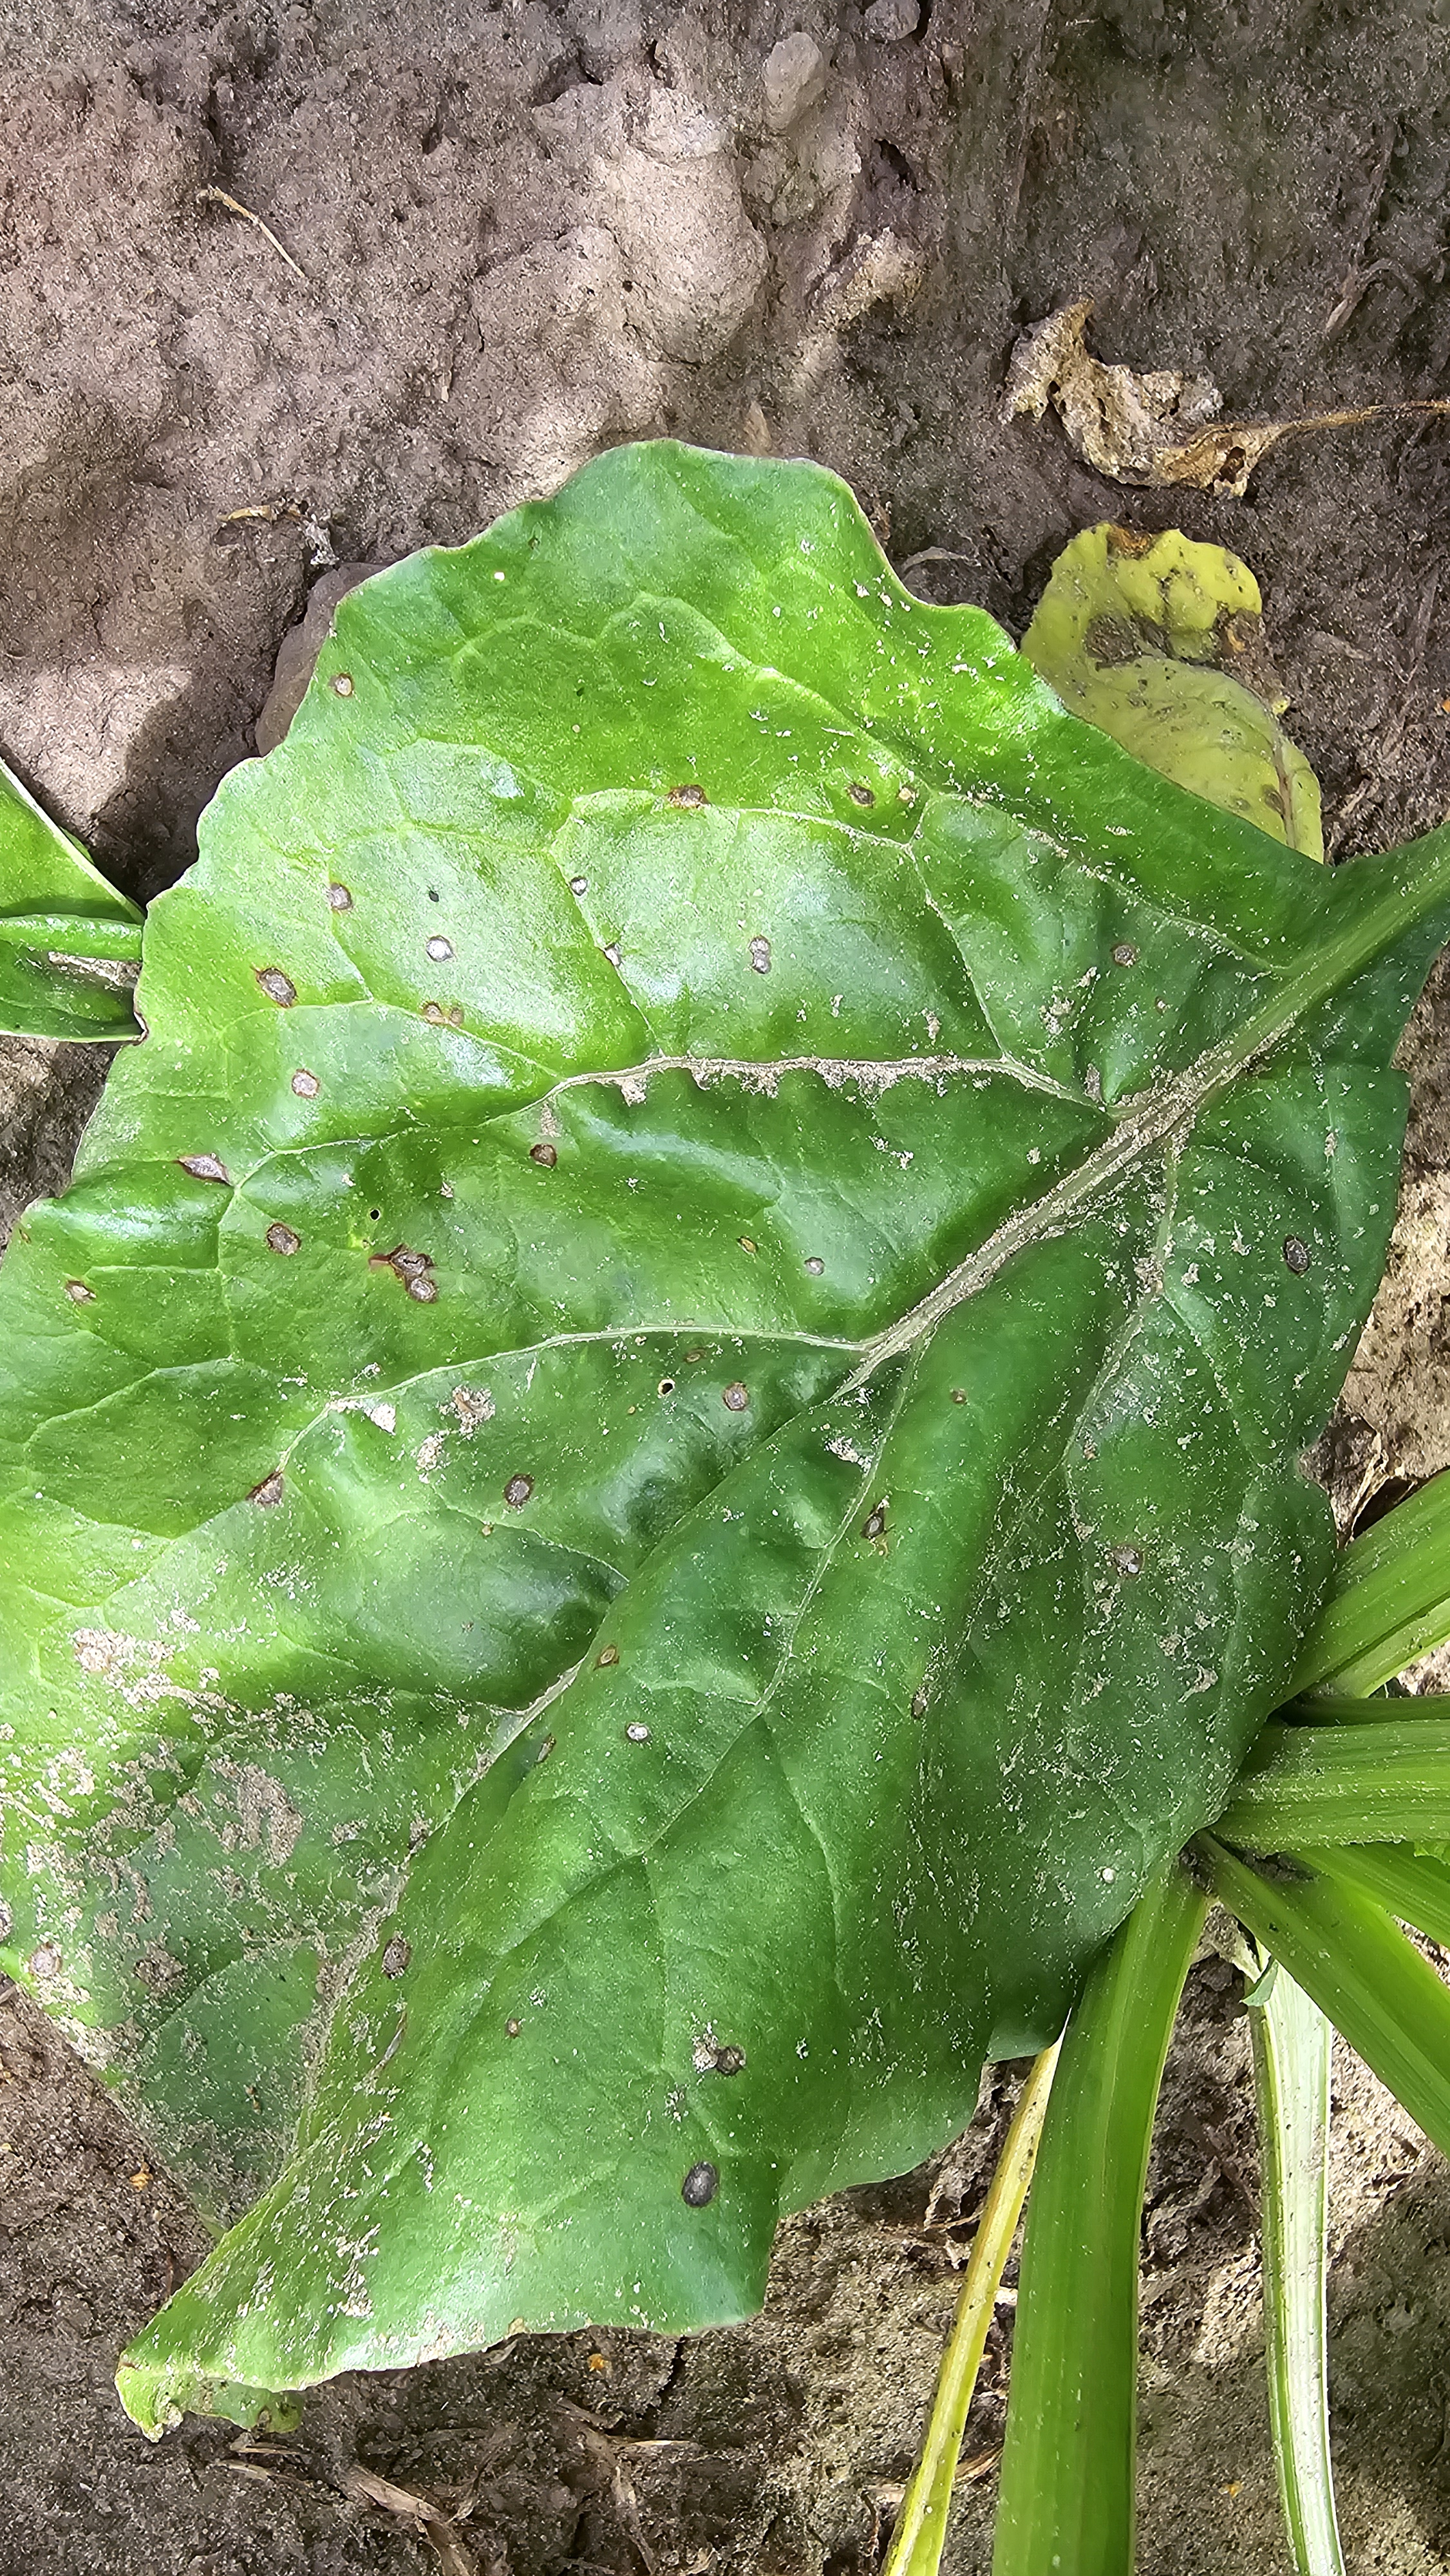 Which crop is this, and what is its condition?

beet, cercospora
